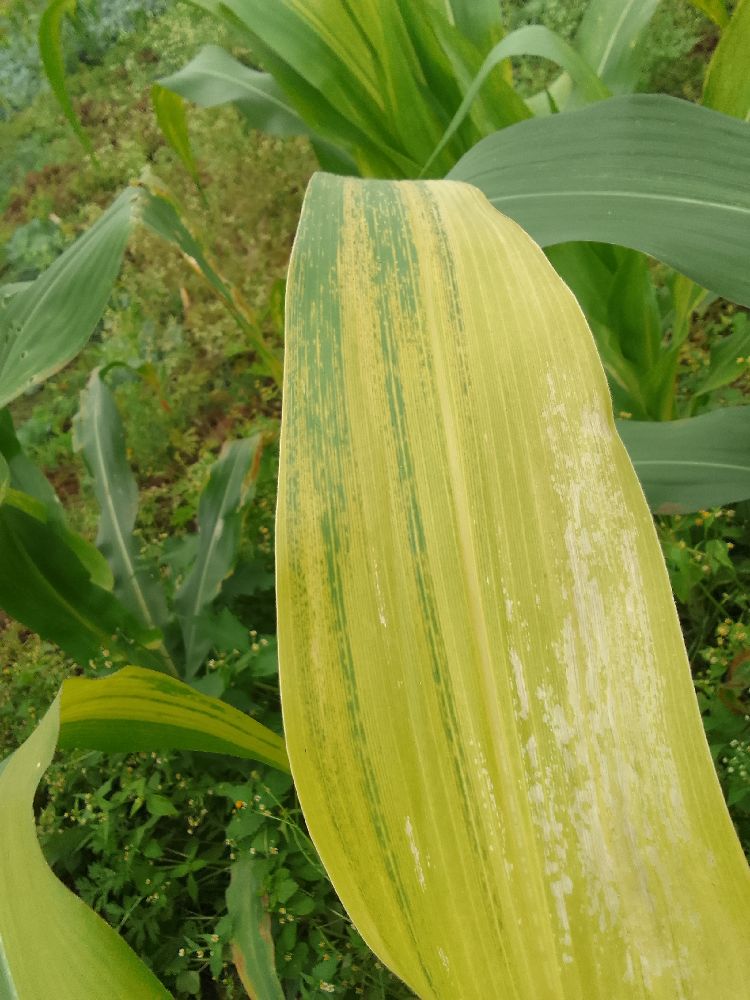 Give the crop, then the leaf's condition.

maize, maize lethal necrosis
